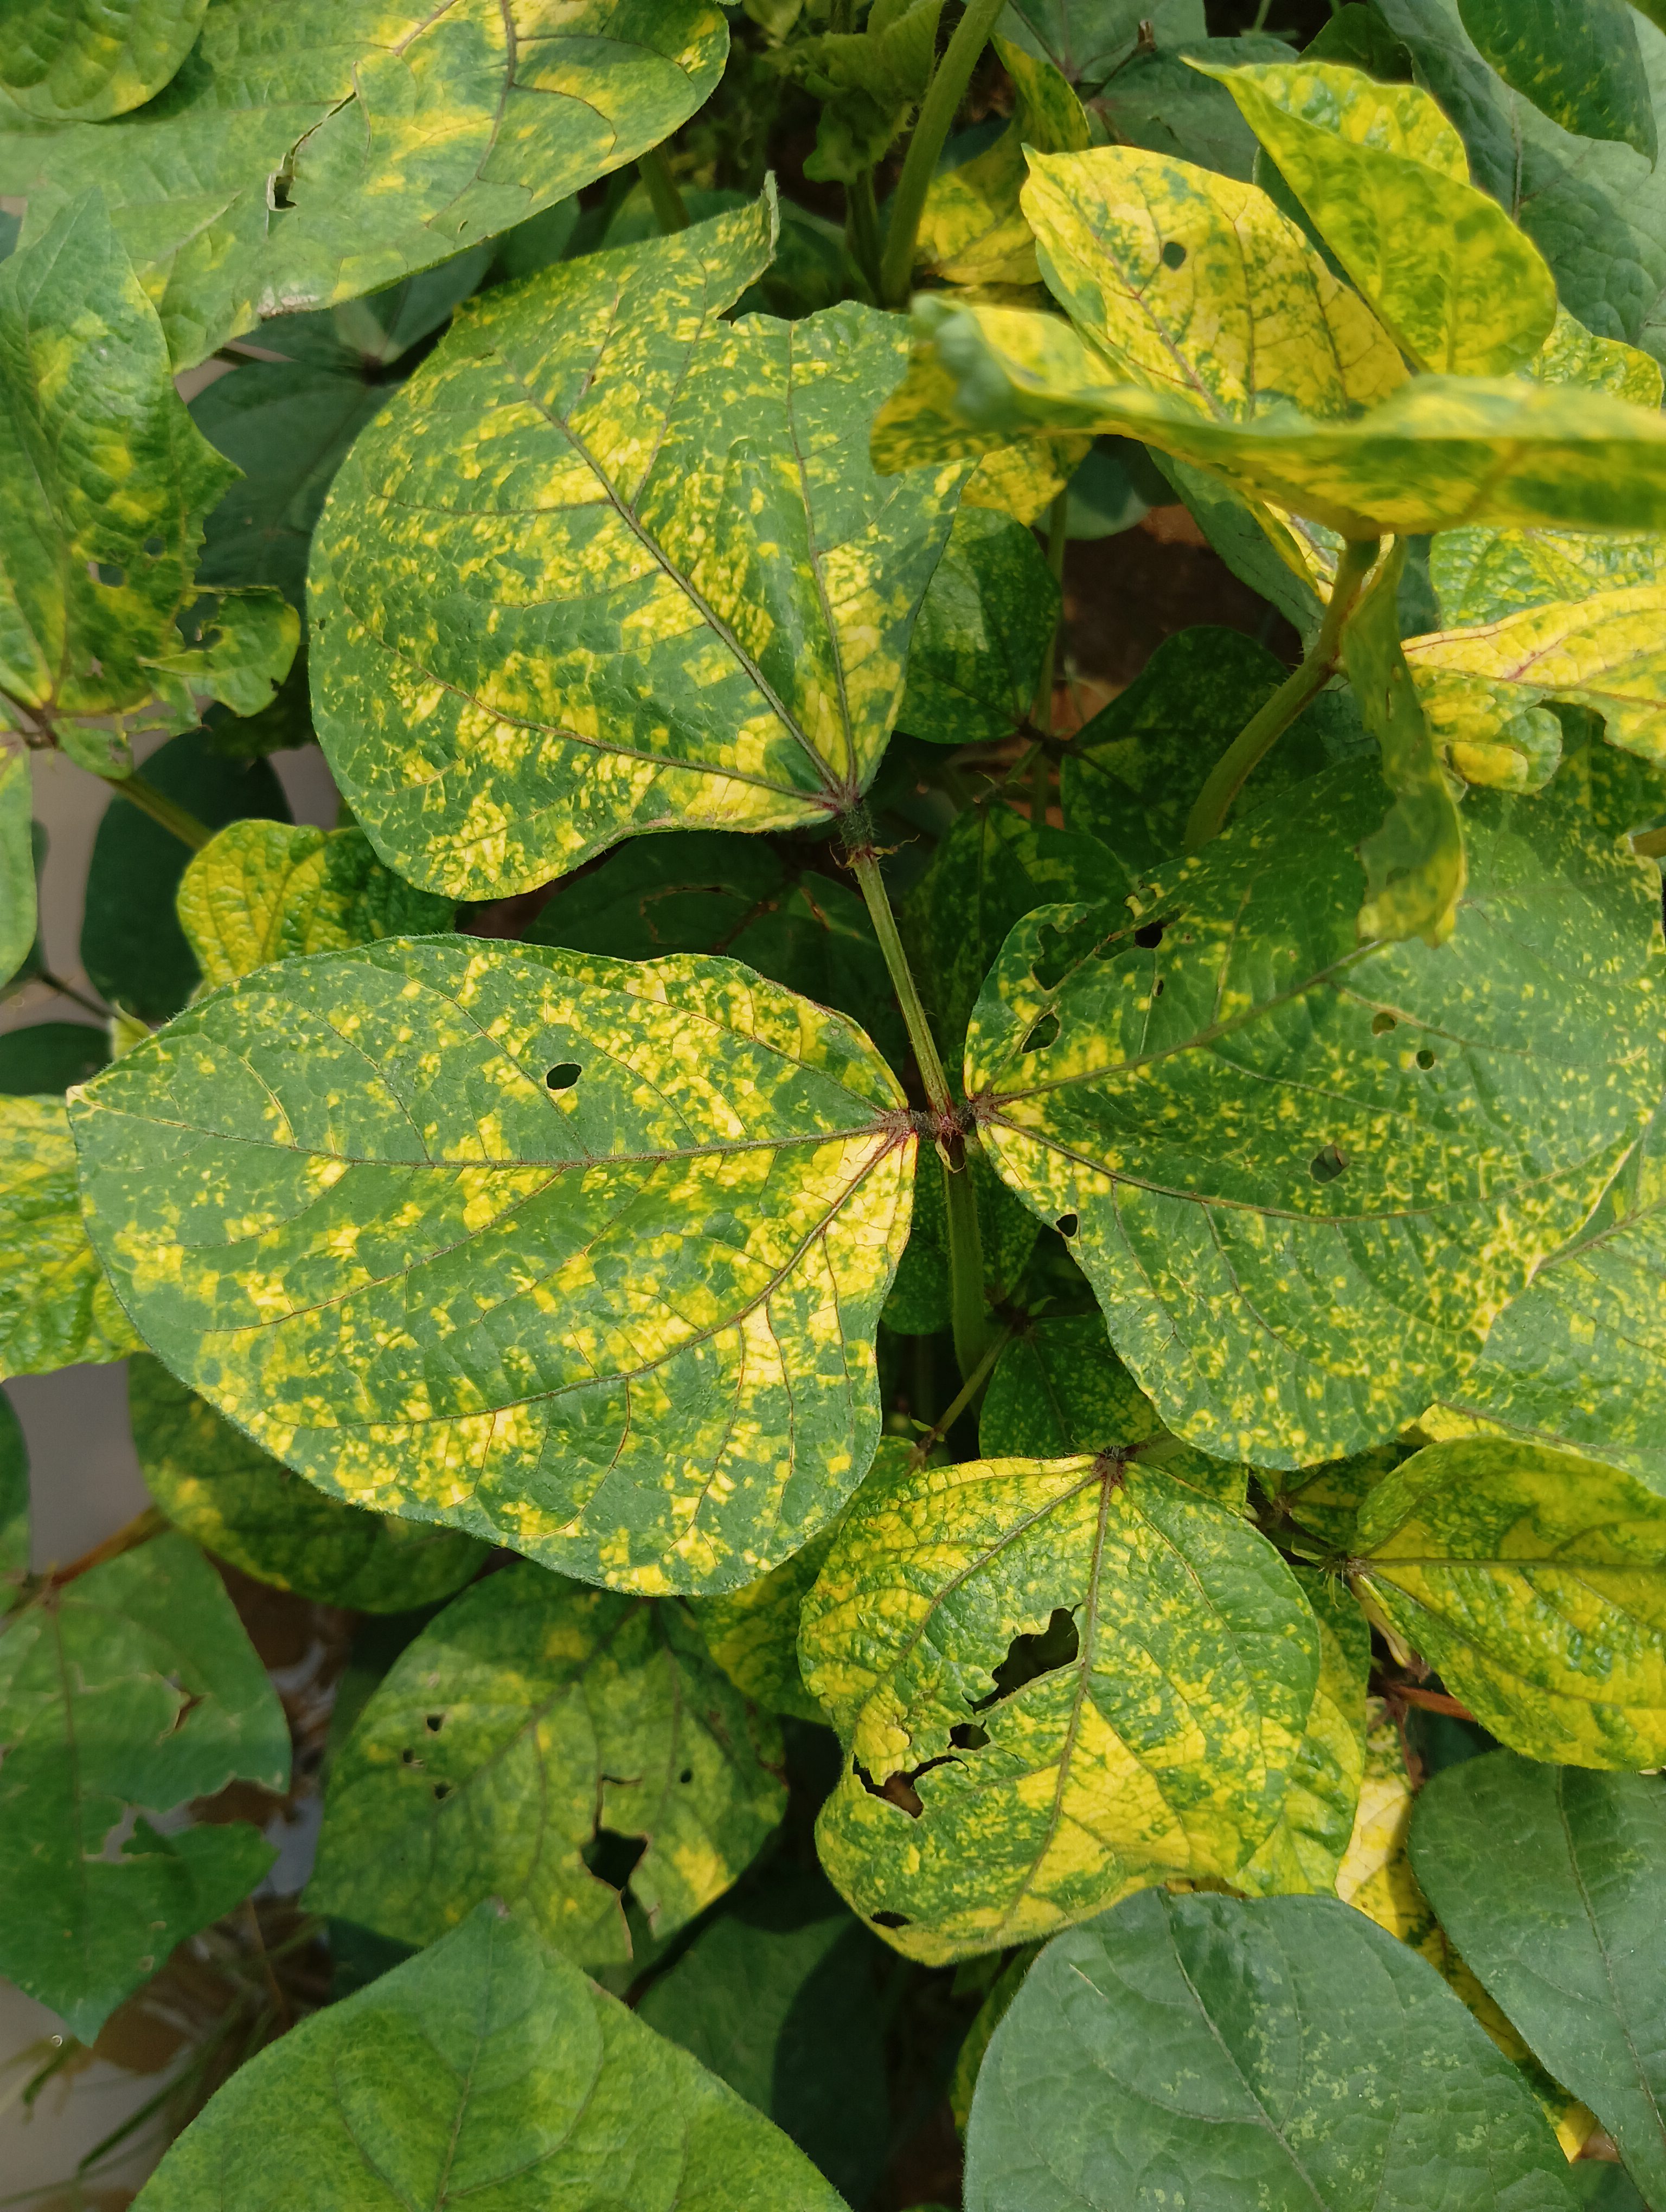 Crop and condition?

mungbean, yellow mosaic
